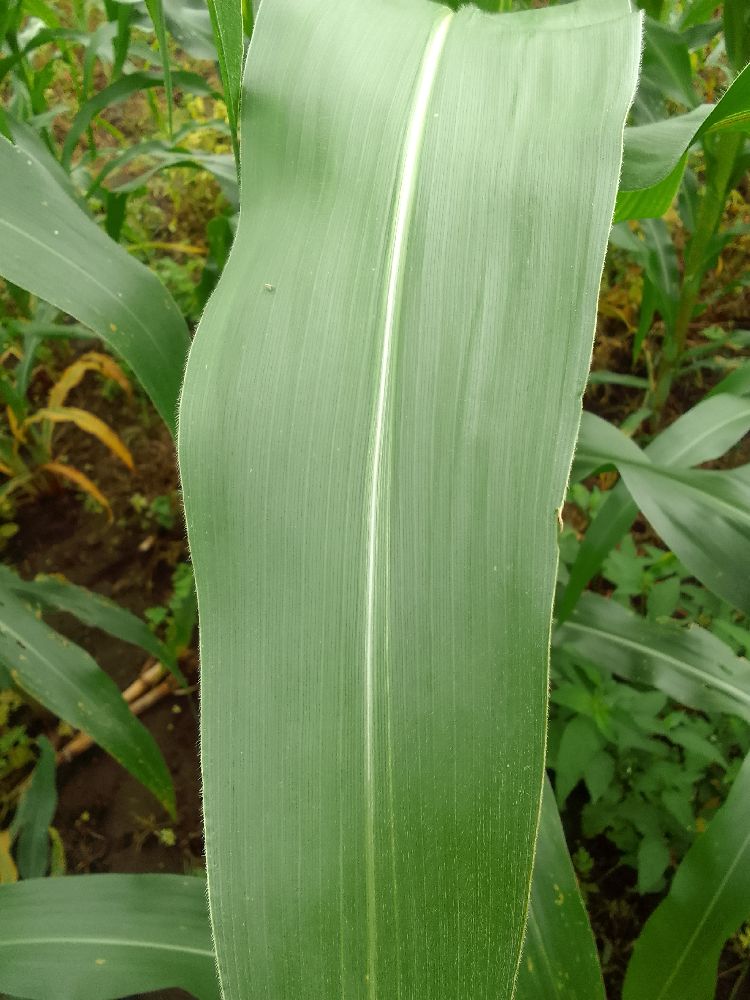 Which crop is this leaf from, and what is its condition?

maize, healthy
